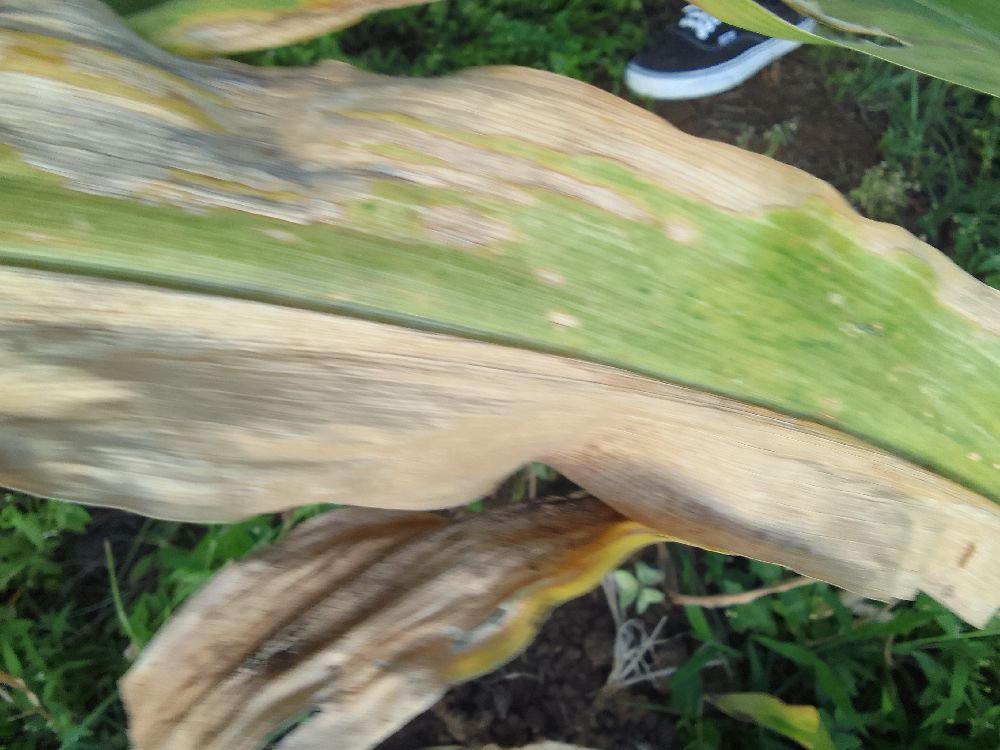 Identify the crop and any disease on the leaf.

maize, maize lethal necrosis
